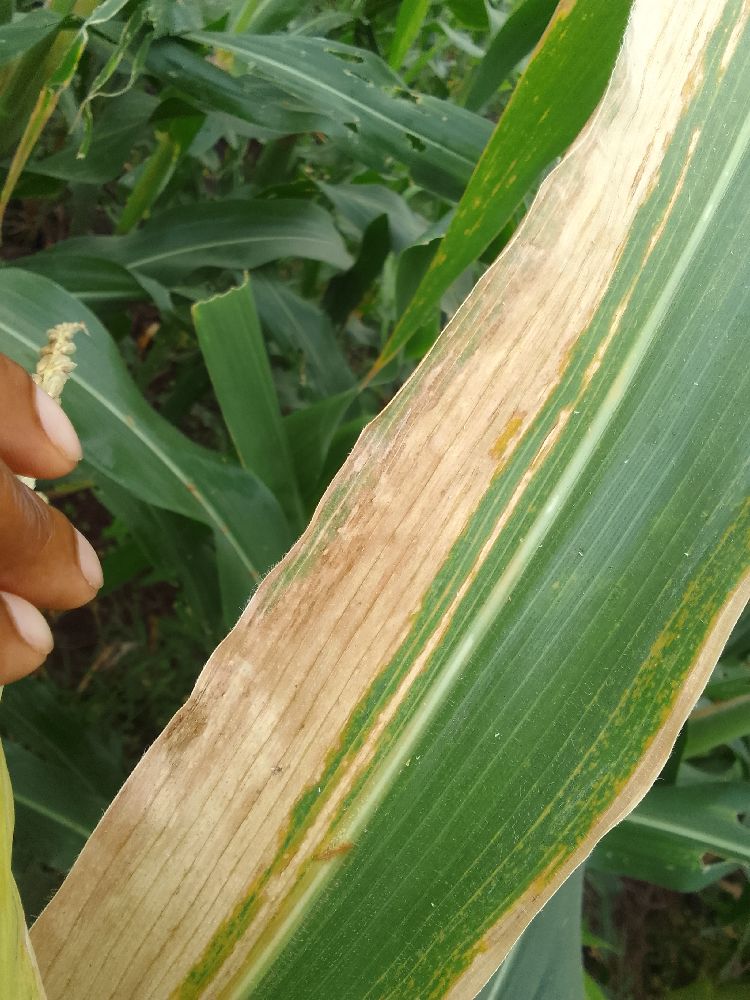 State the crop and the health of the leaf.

maize, maize lethal necrosis
